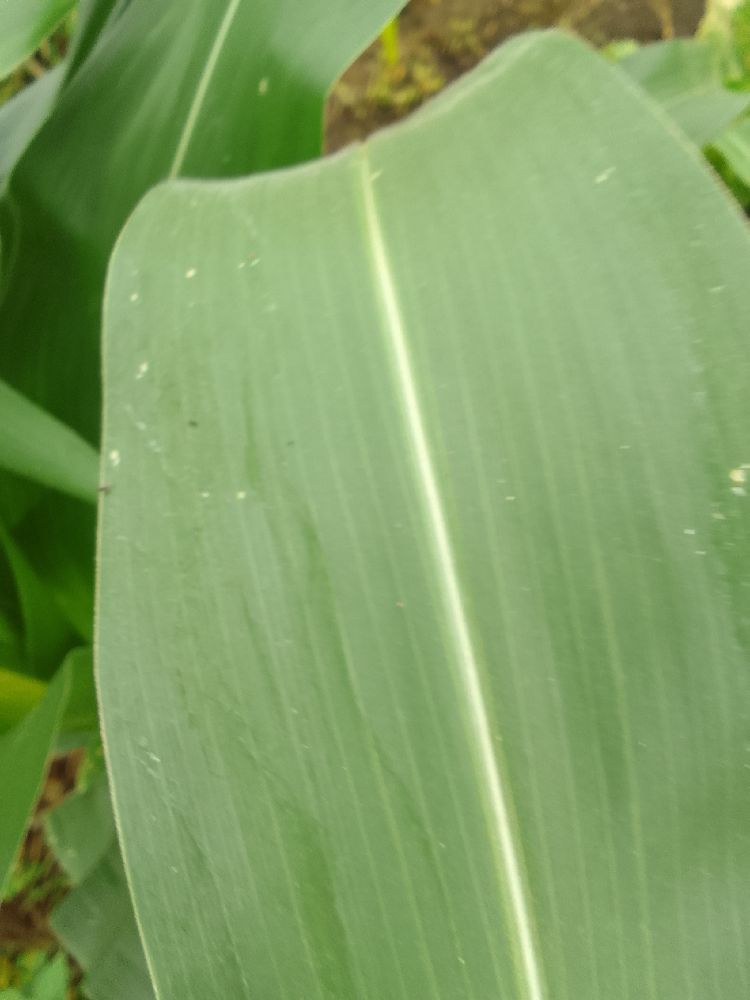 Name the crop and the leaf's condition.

maize, healthy
